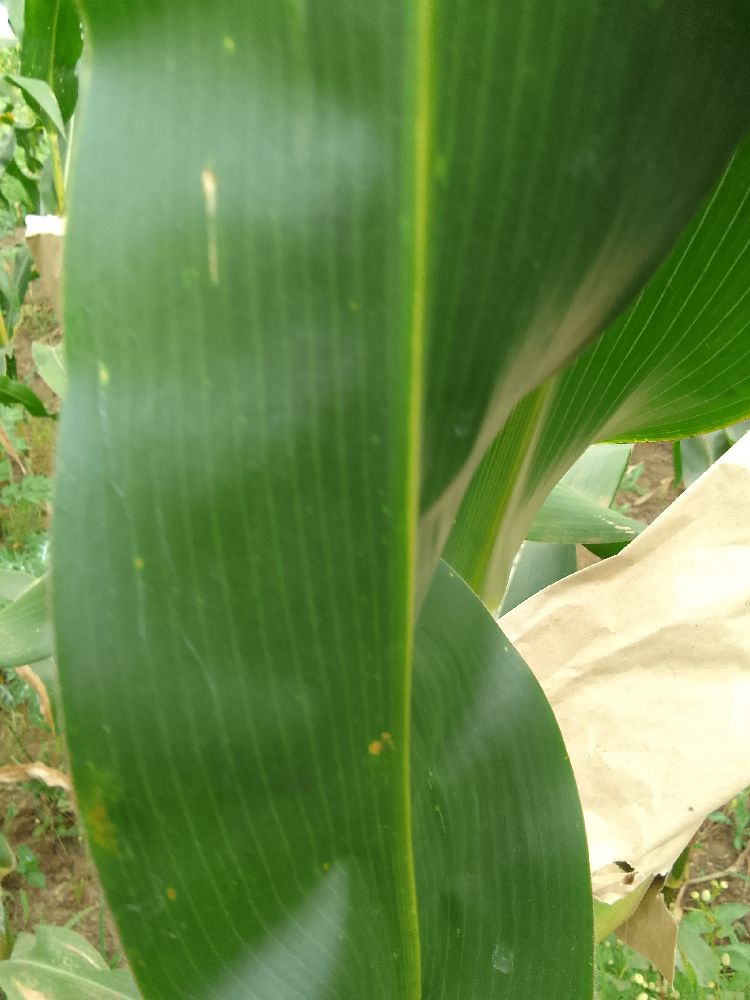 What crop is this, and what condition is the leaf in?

maize, healthy
